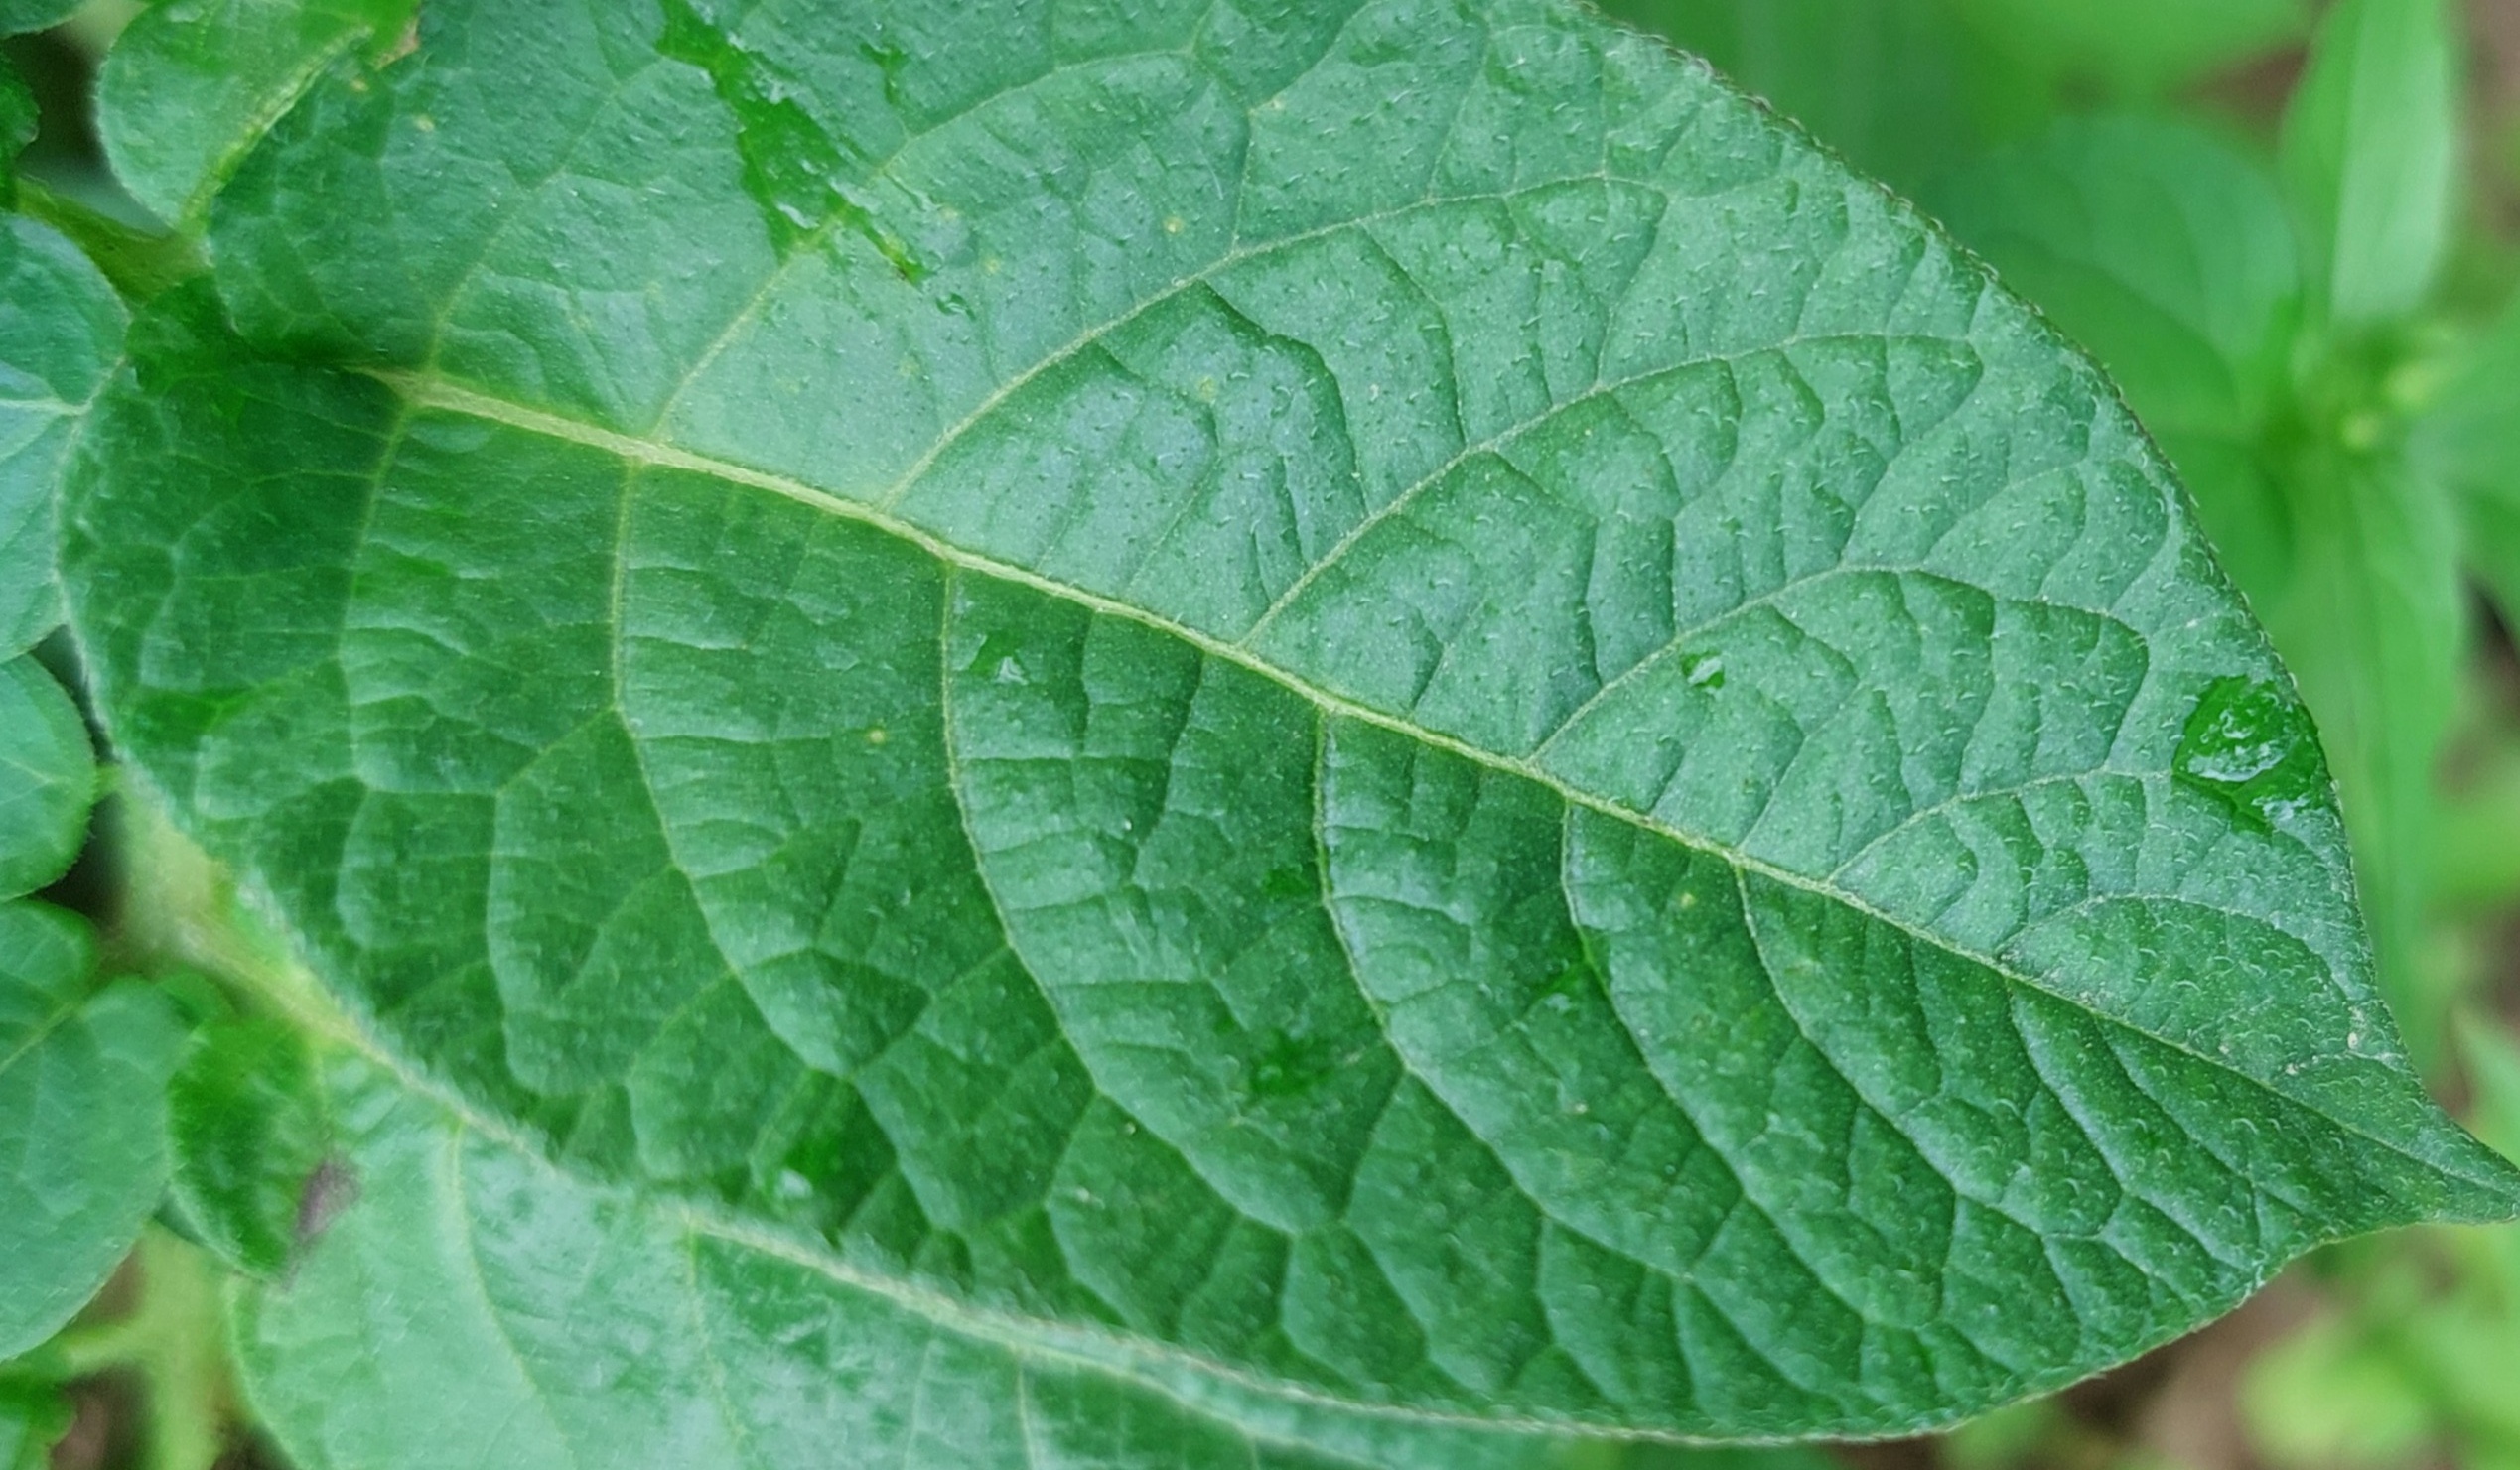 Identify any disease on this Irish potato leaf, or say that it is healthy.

healthy
